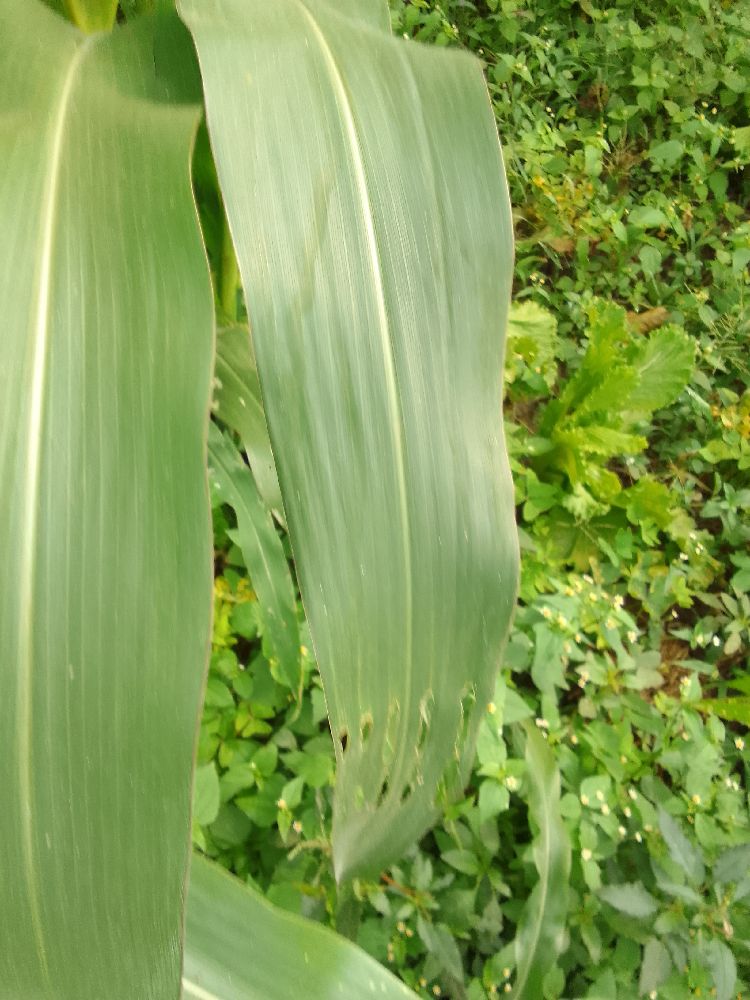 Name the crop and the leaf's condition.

maize, healthy
